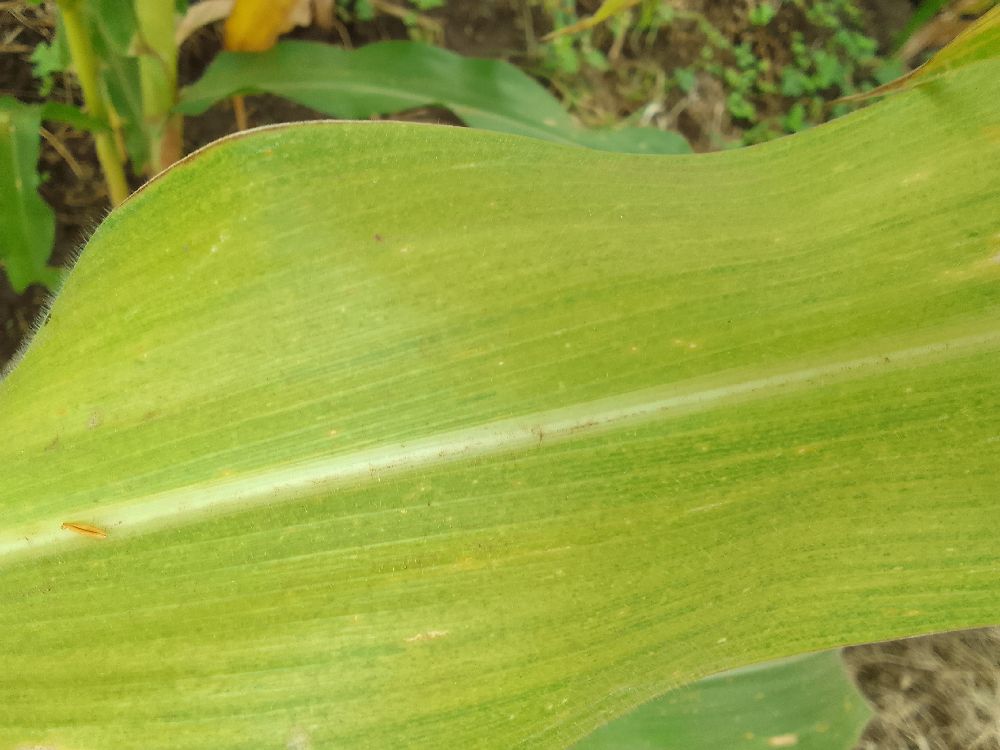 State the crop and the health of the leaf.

maize, maize lethal necrosis
